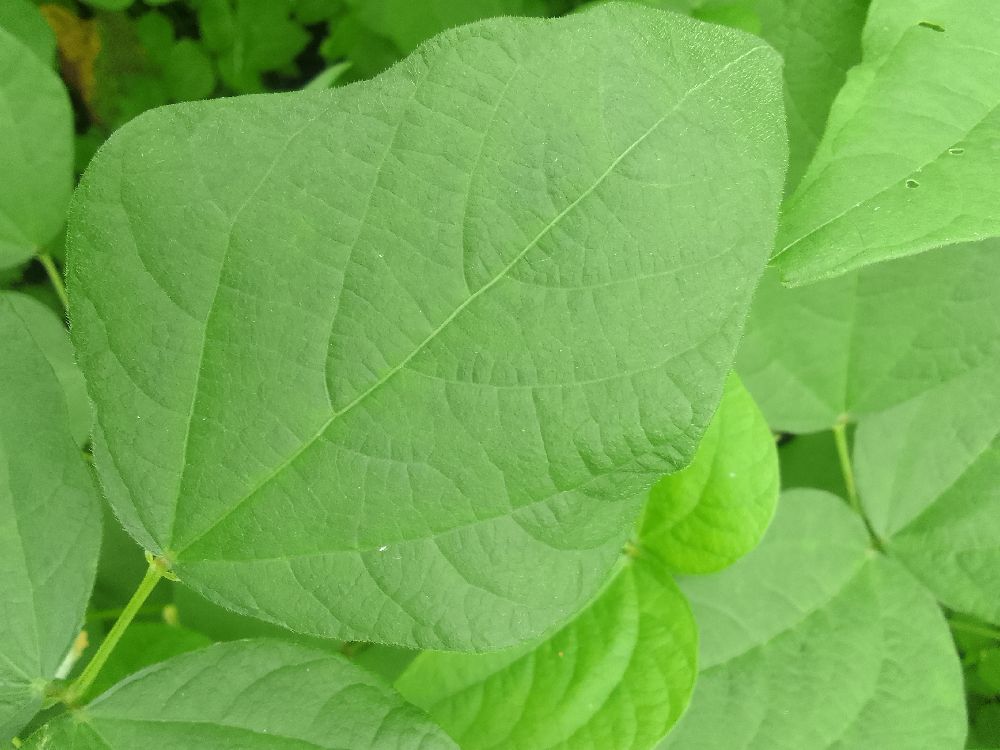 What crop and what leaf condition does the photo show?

common bean, healthy
